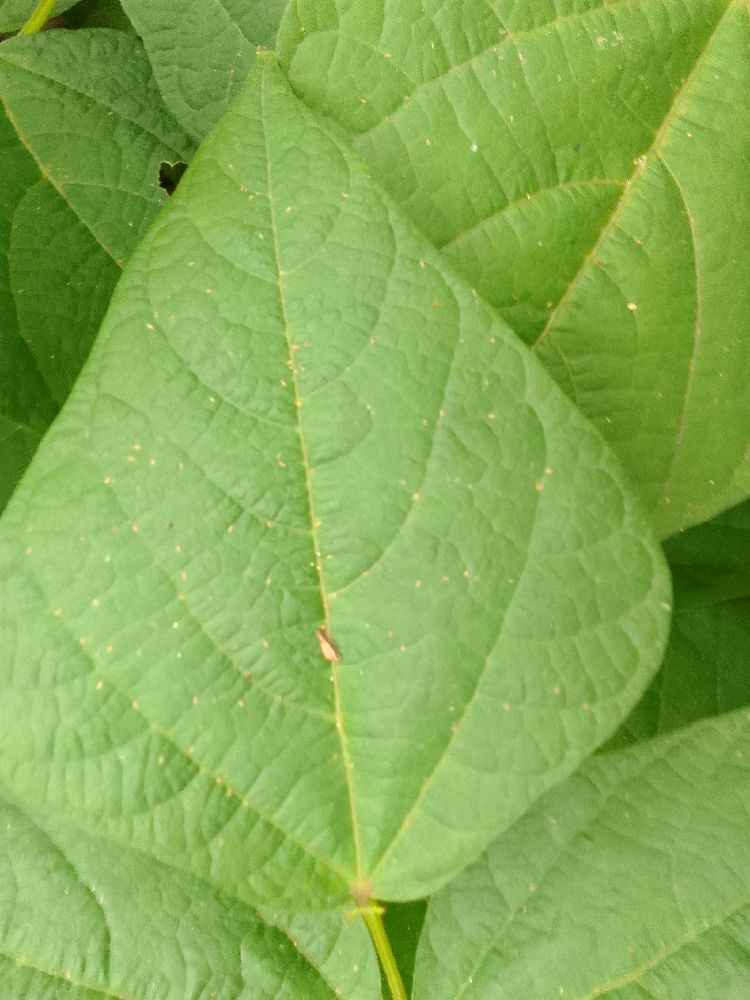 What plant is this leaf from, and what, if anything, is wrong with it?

common bean, healthy
